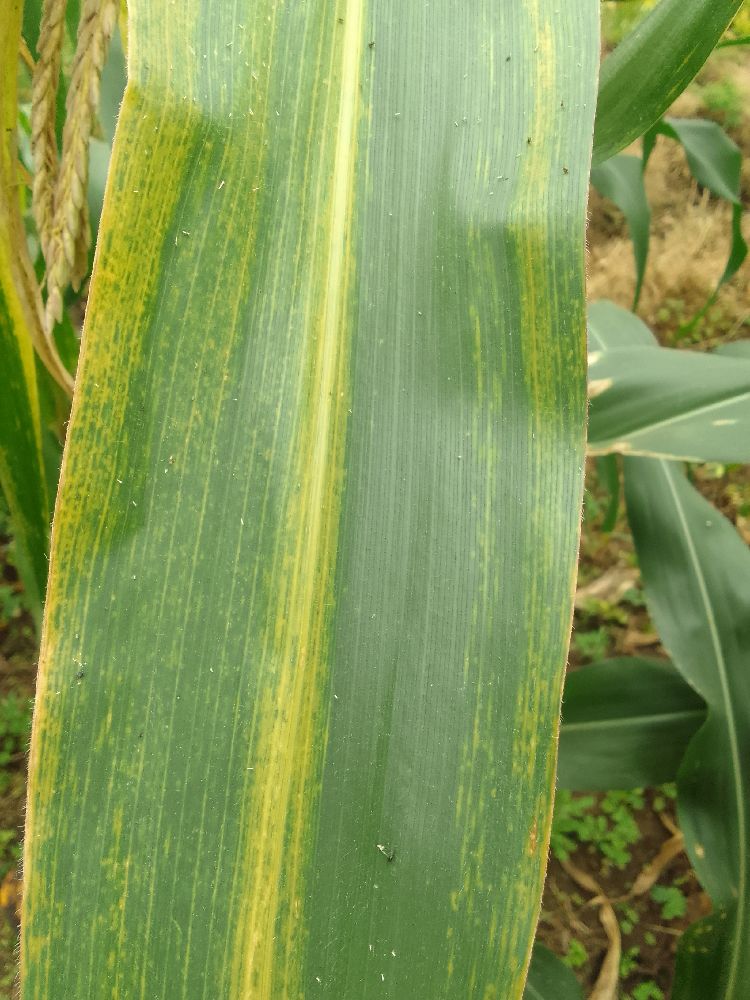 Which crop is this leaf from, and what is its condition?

maize, maize lethal necrosis
